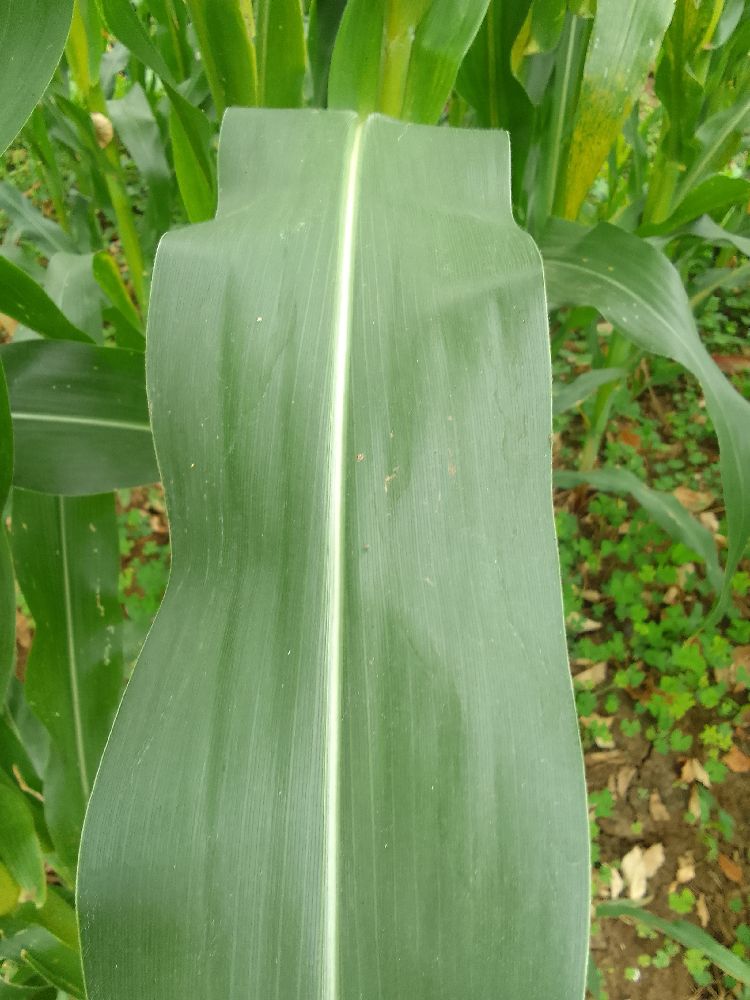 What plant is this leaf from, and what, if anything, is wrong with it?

maize, healthy
